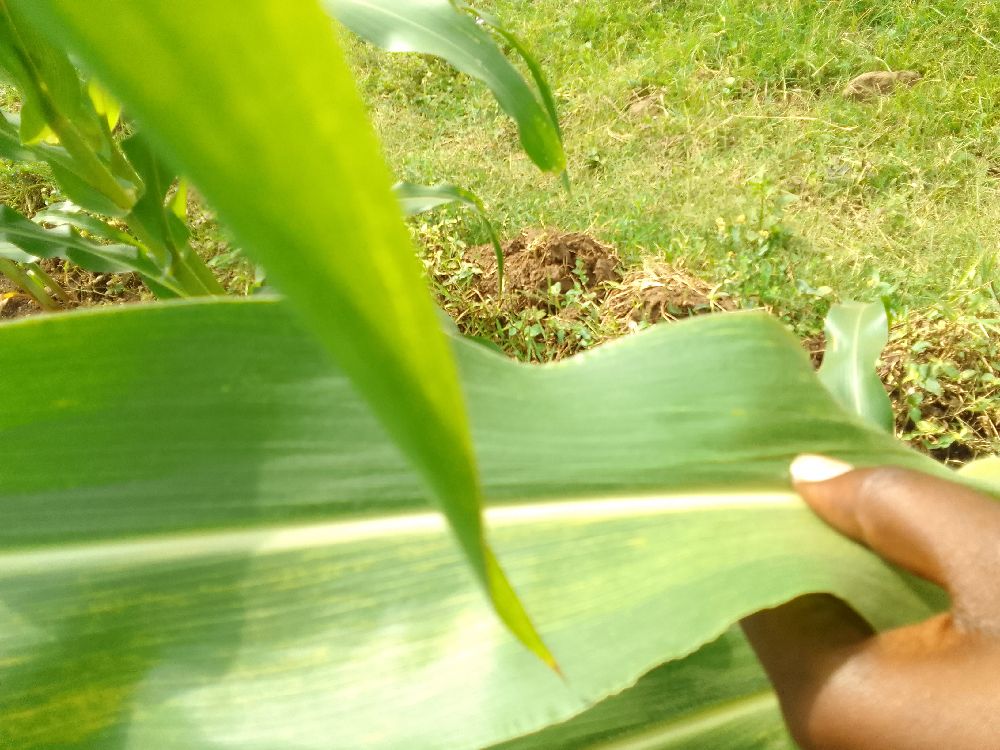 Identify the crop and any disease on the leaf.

maize, maize lethal necrosis
